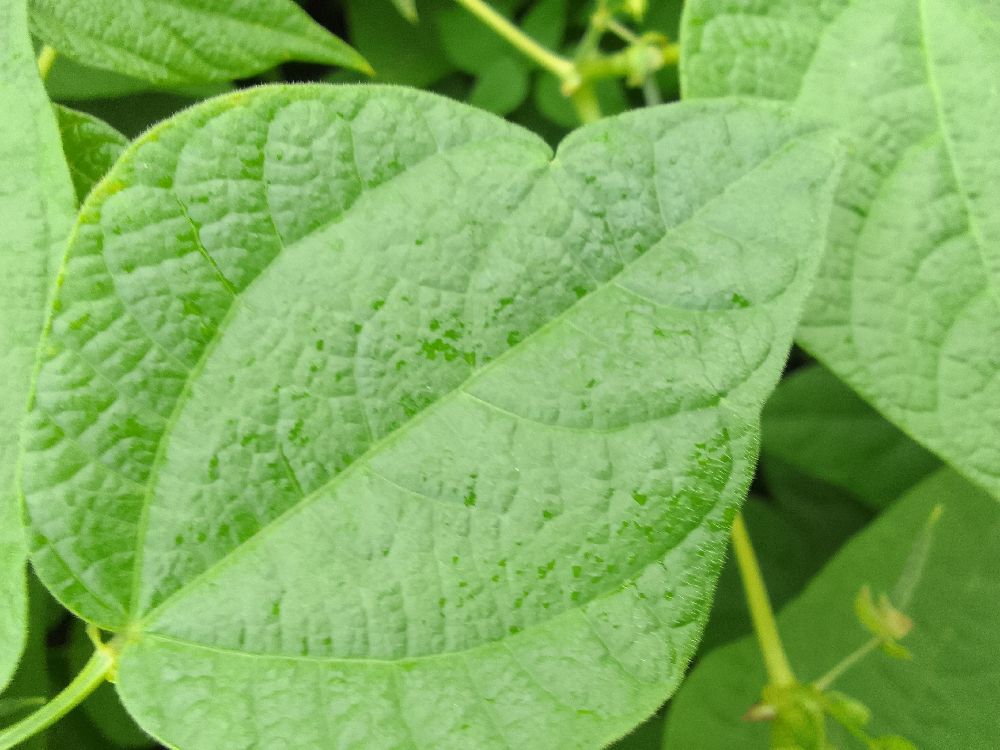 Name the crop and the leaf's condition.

common bean, healthy
